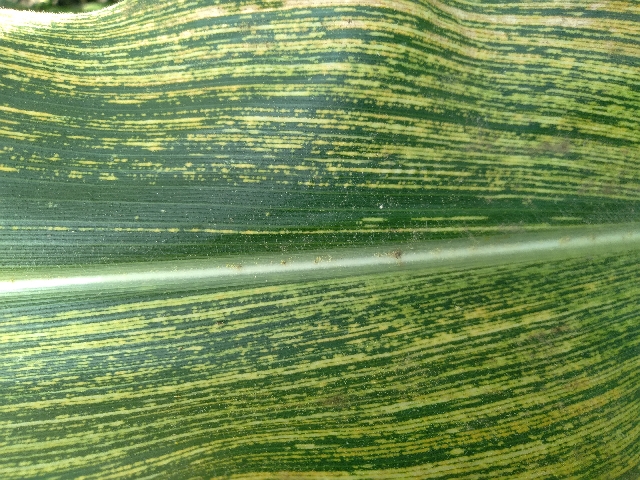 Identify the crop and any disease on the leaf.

maize, maize streak virus
